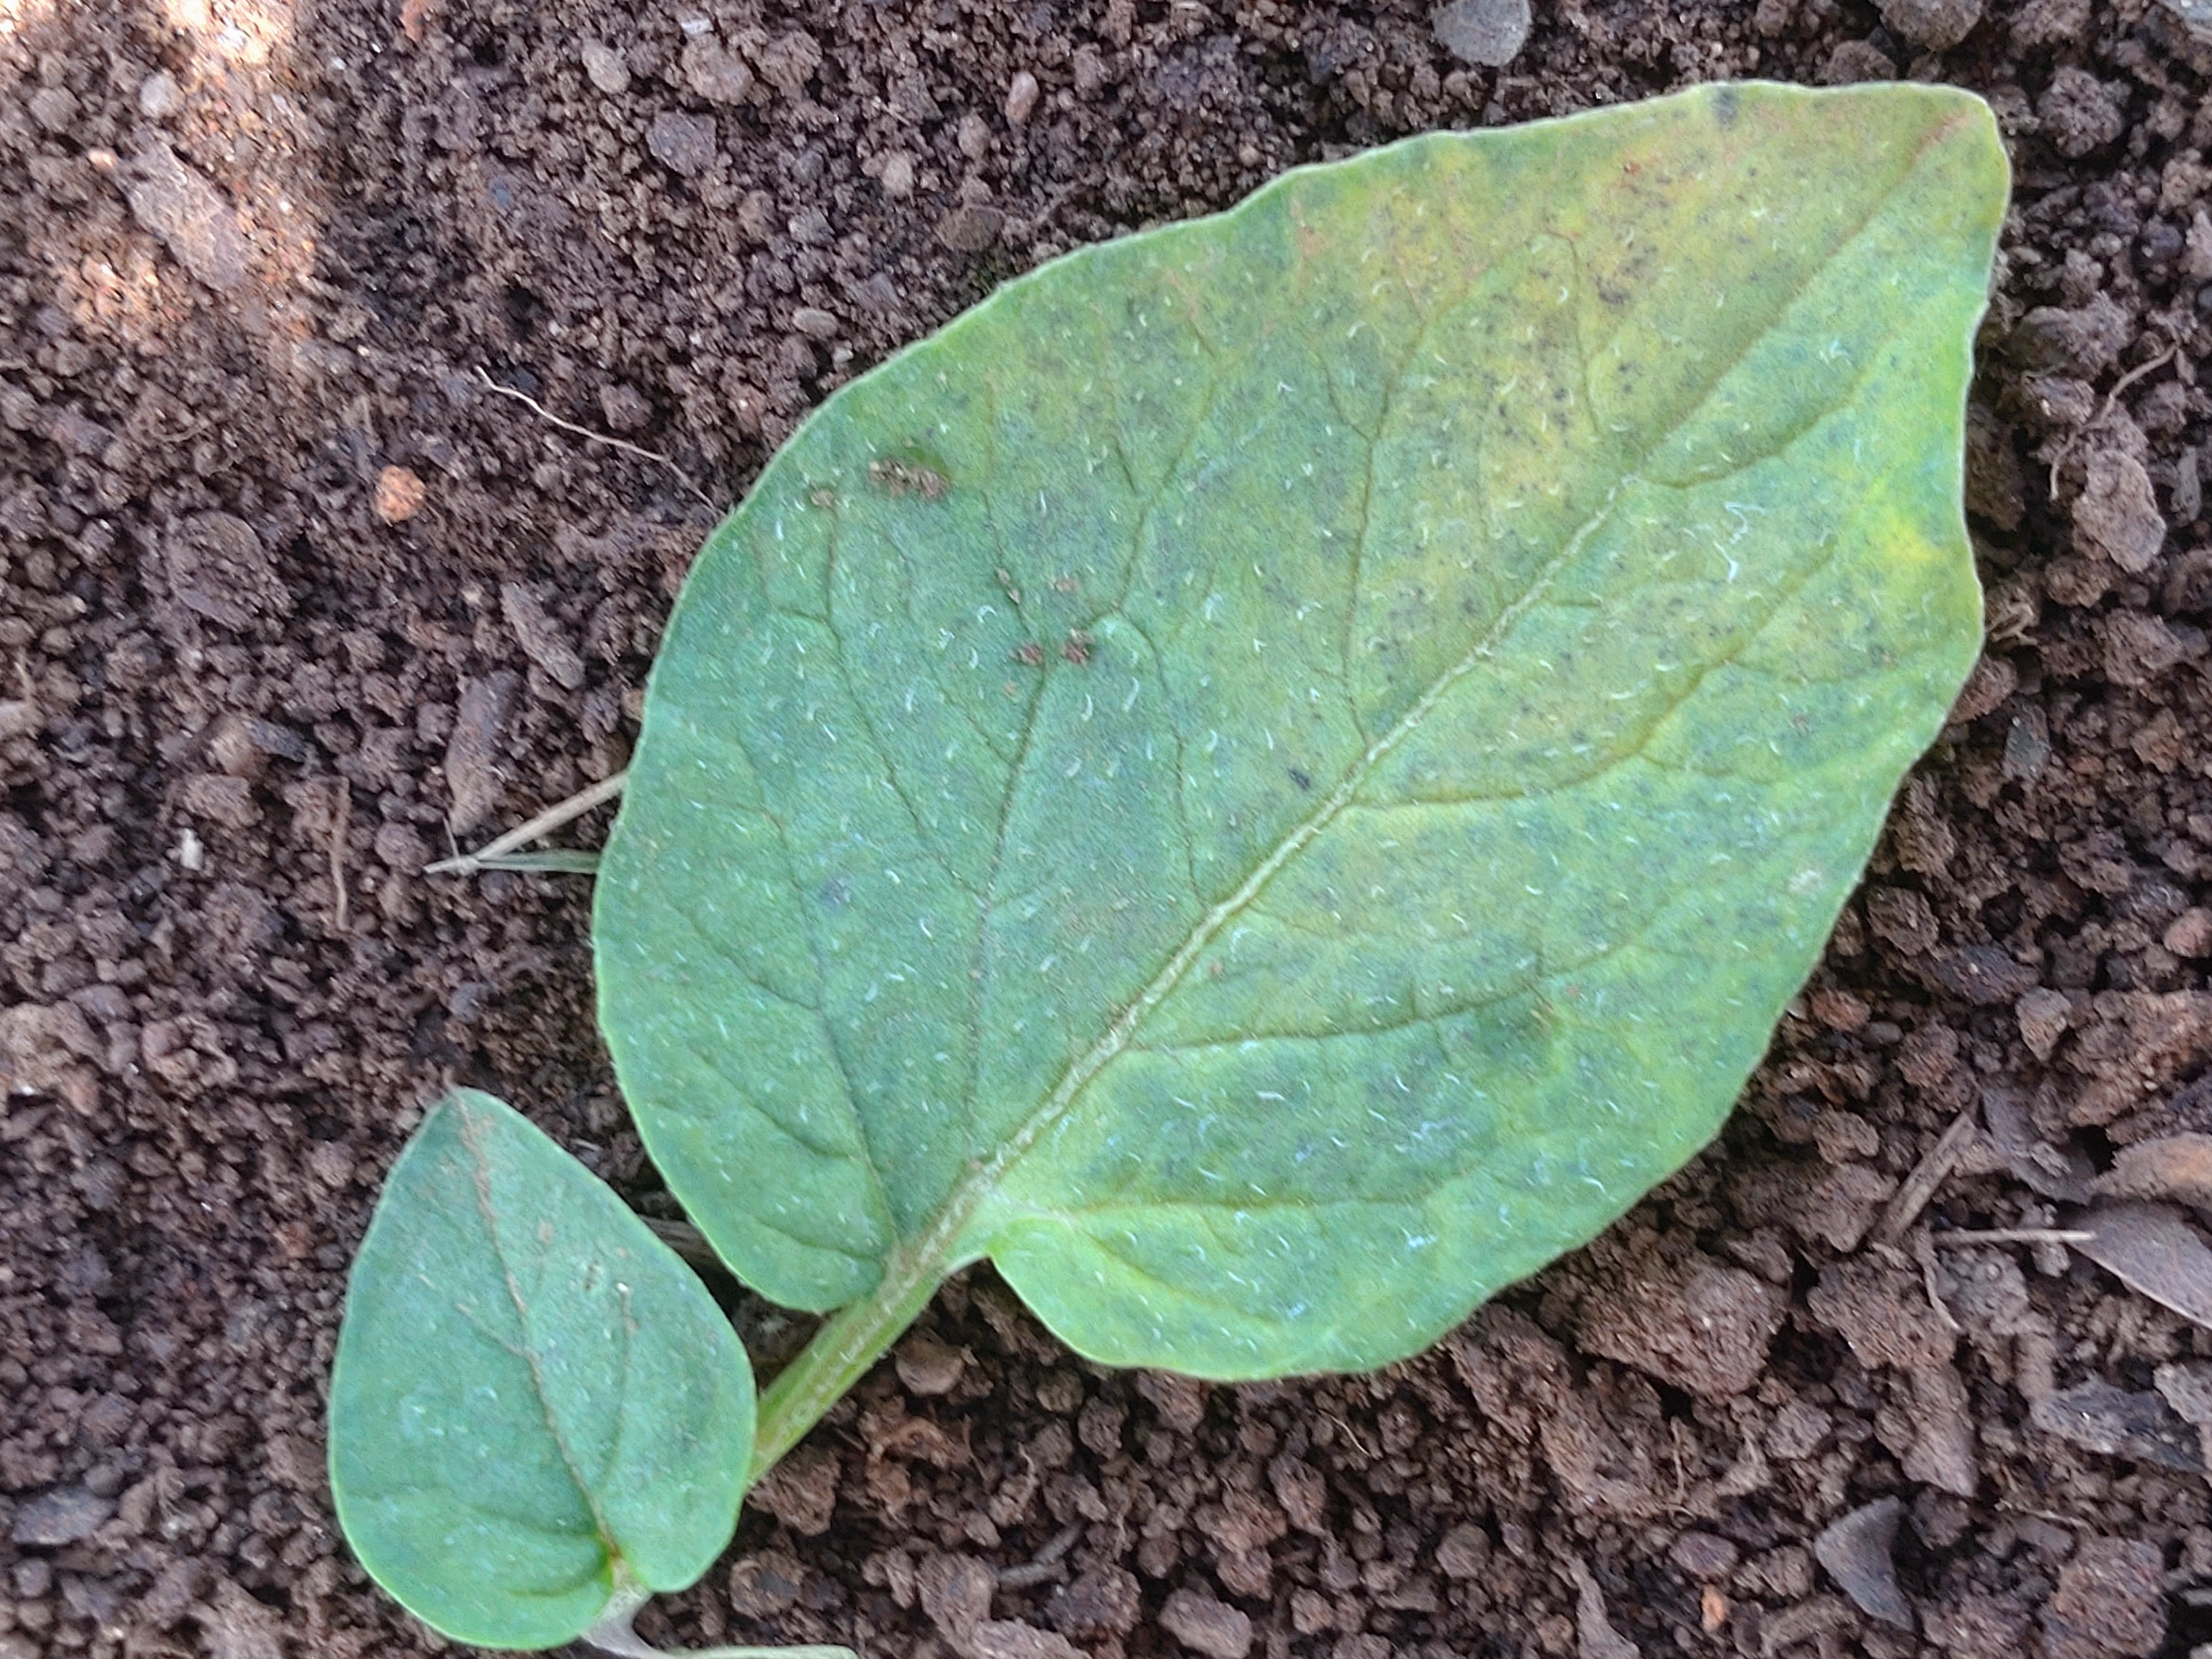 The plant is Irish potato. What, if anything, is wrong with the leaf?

late blight
